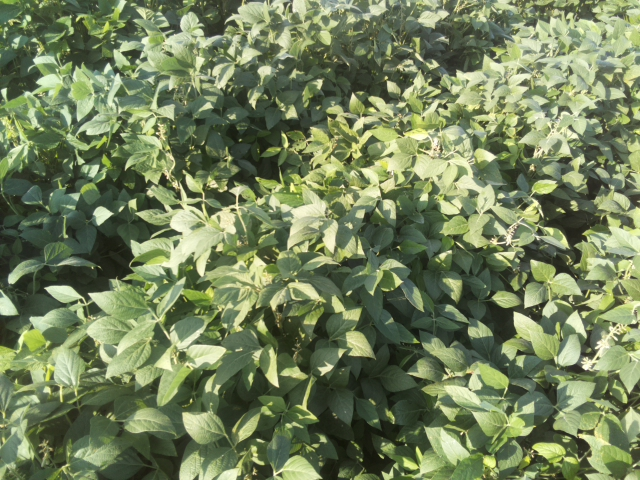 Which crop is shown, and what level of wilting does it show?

soybean, leaves with no wilting
